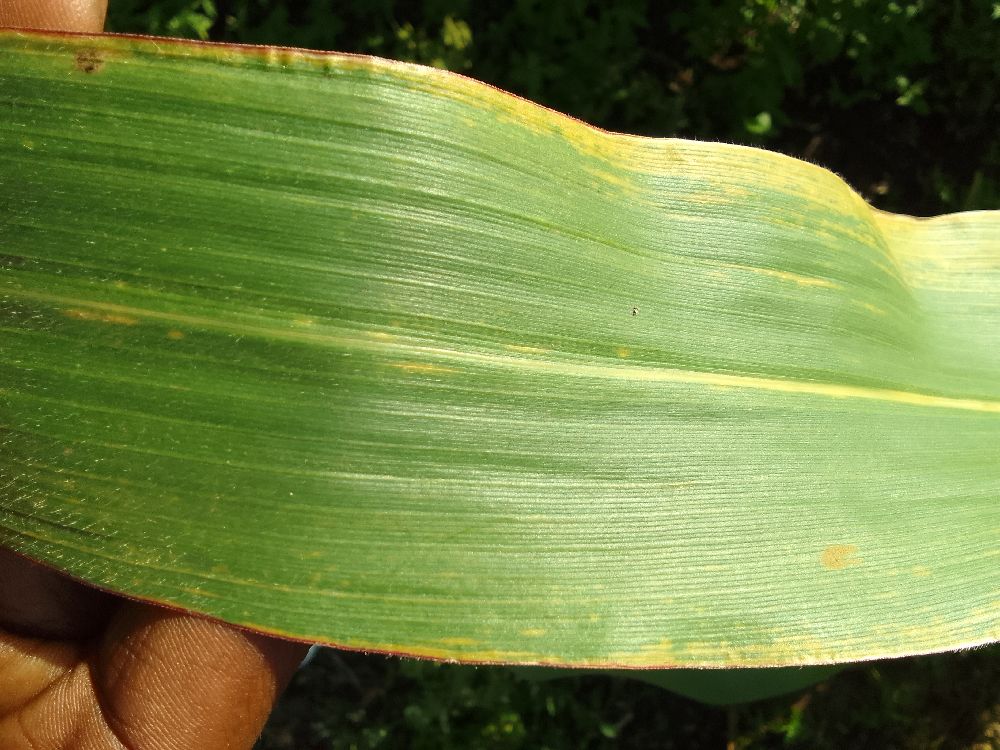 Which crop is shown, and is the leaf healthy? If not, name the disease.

maize, maize lethal necrosis
